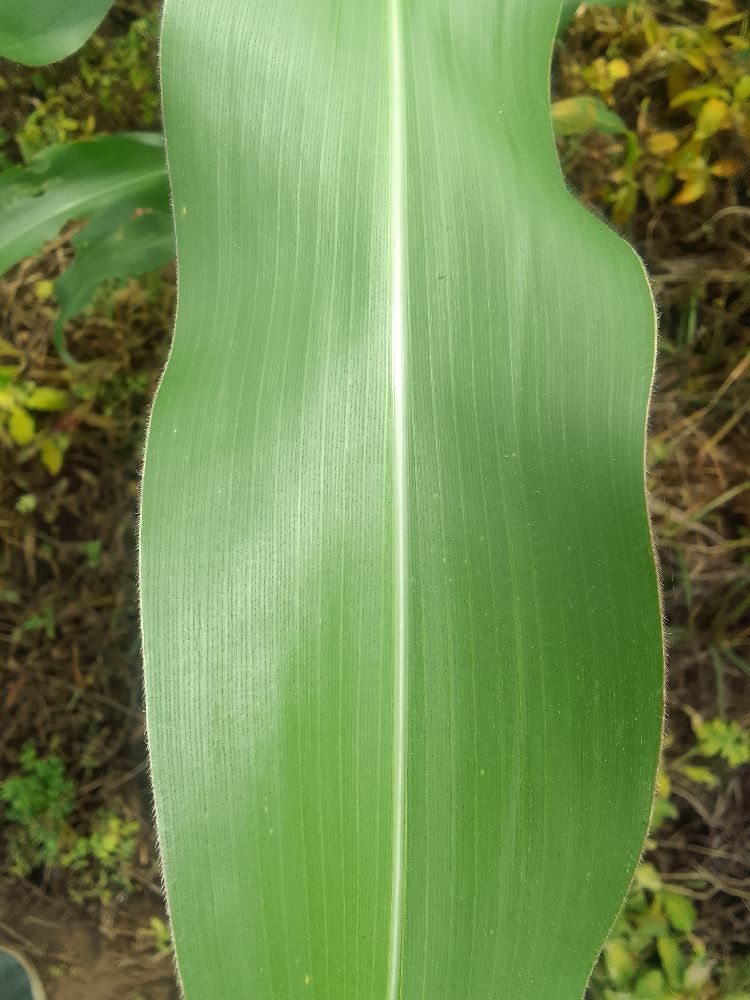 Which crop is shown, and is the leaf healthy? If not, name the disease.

maize, healthy
